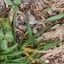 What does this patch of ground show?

unstructured weed
